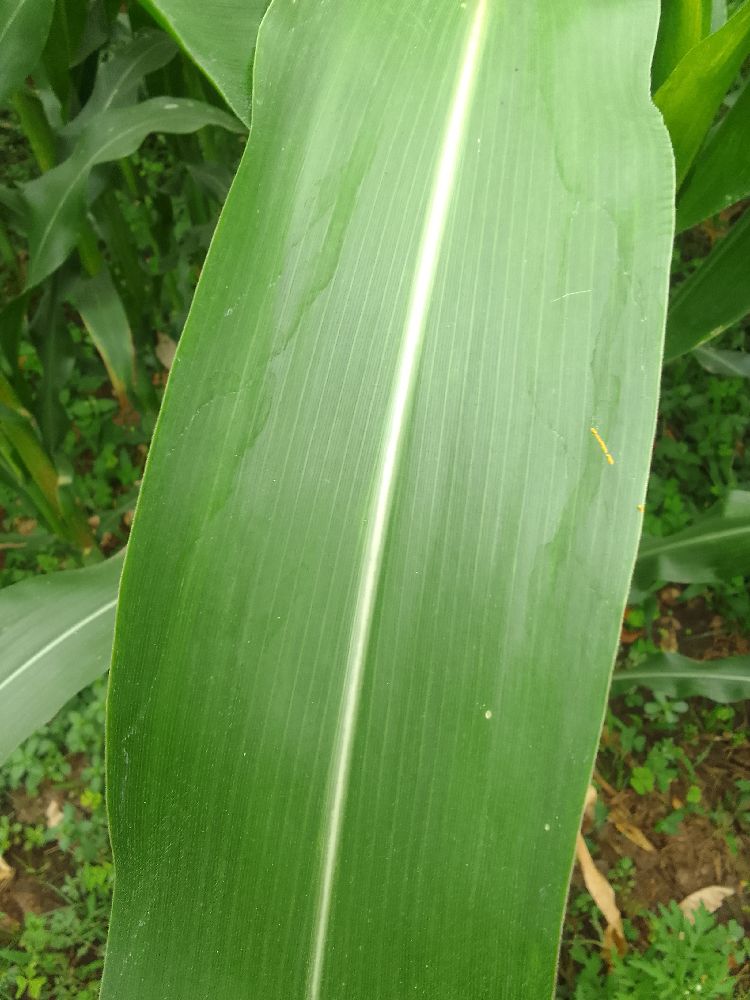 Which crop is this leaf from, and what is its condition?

maize, healthy
